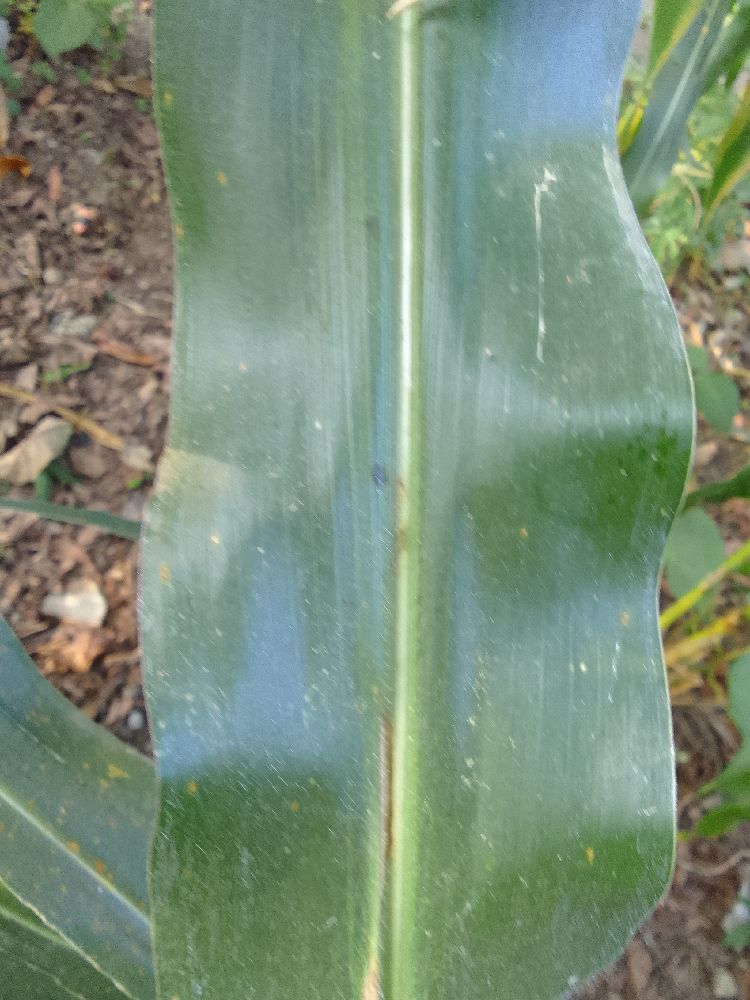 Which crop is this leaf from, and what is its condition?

maize, healthy
